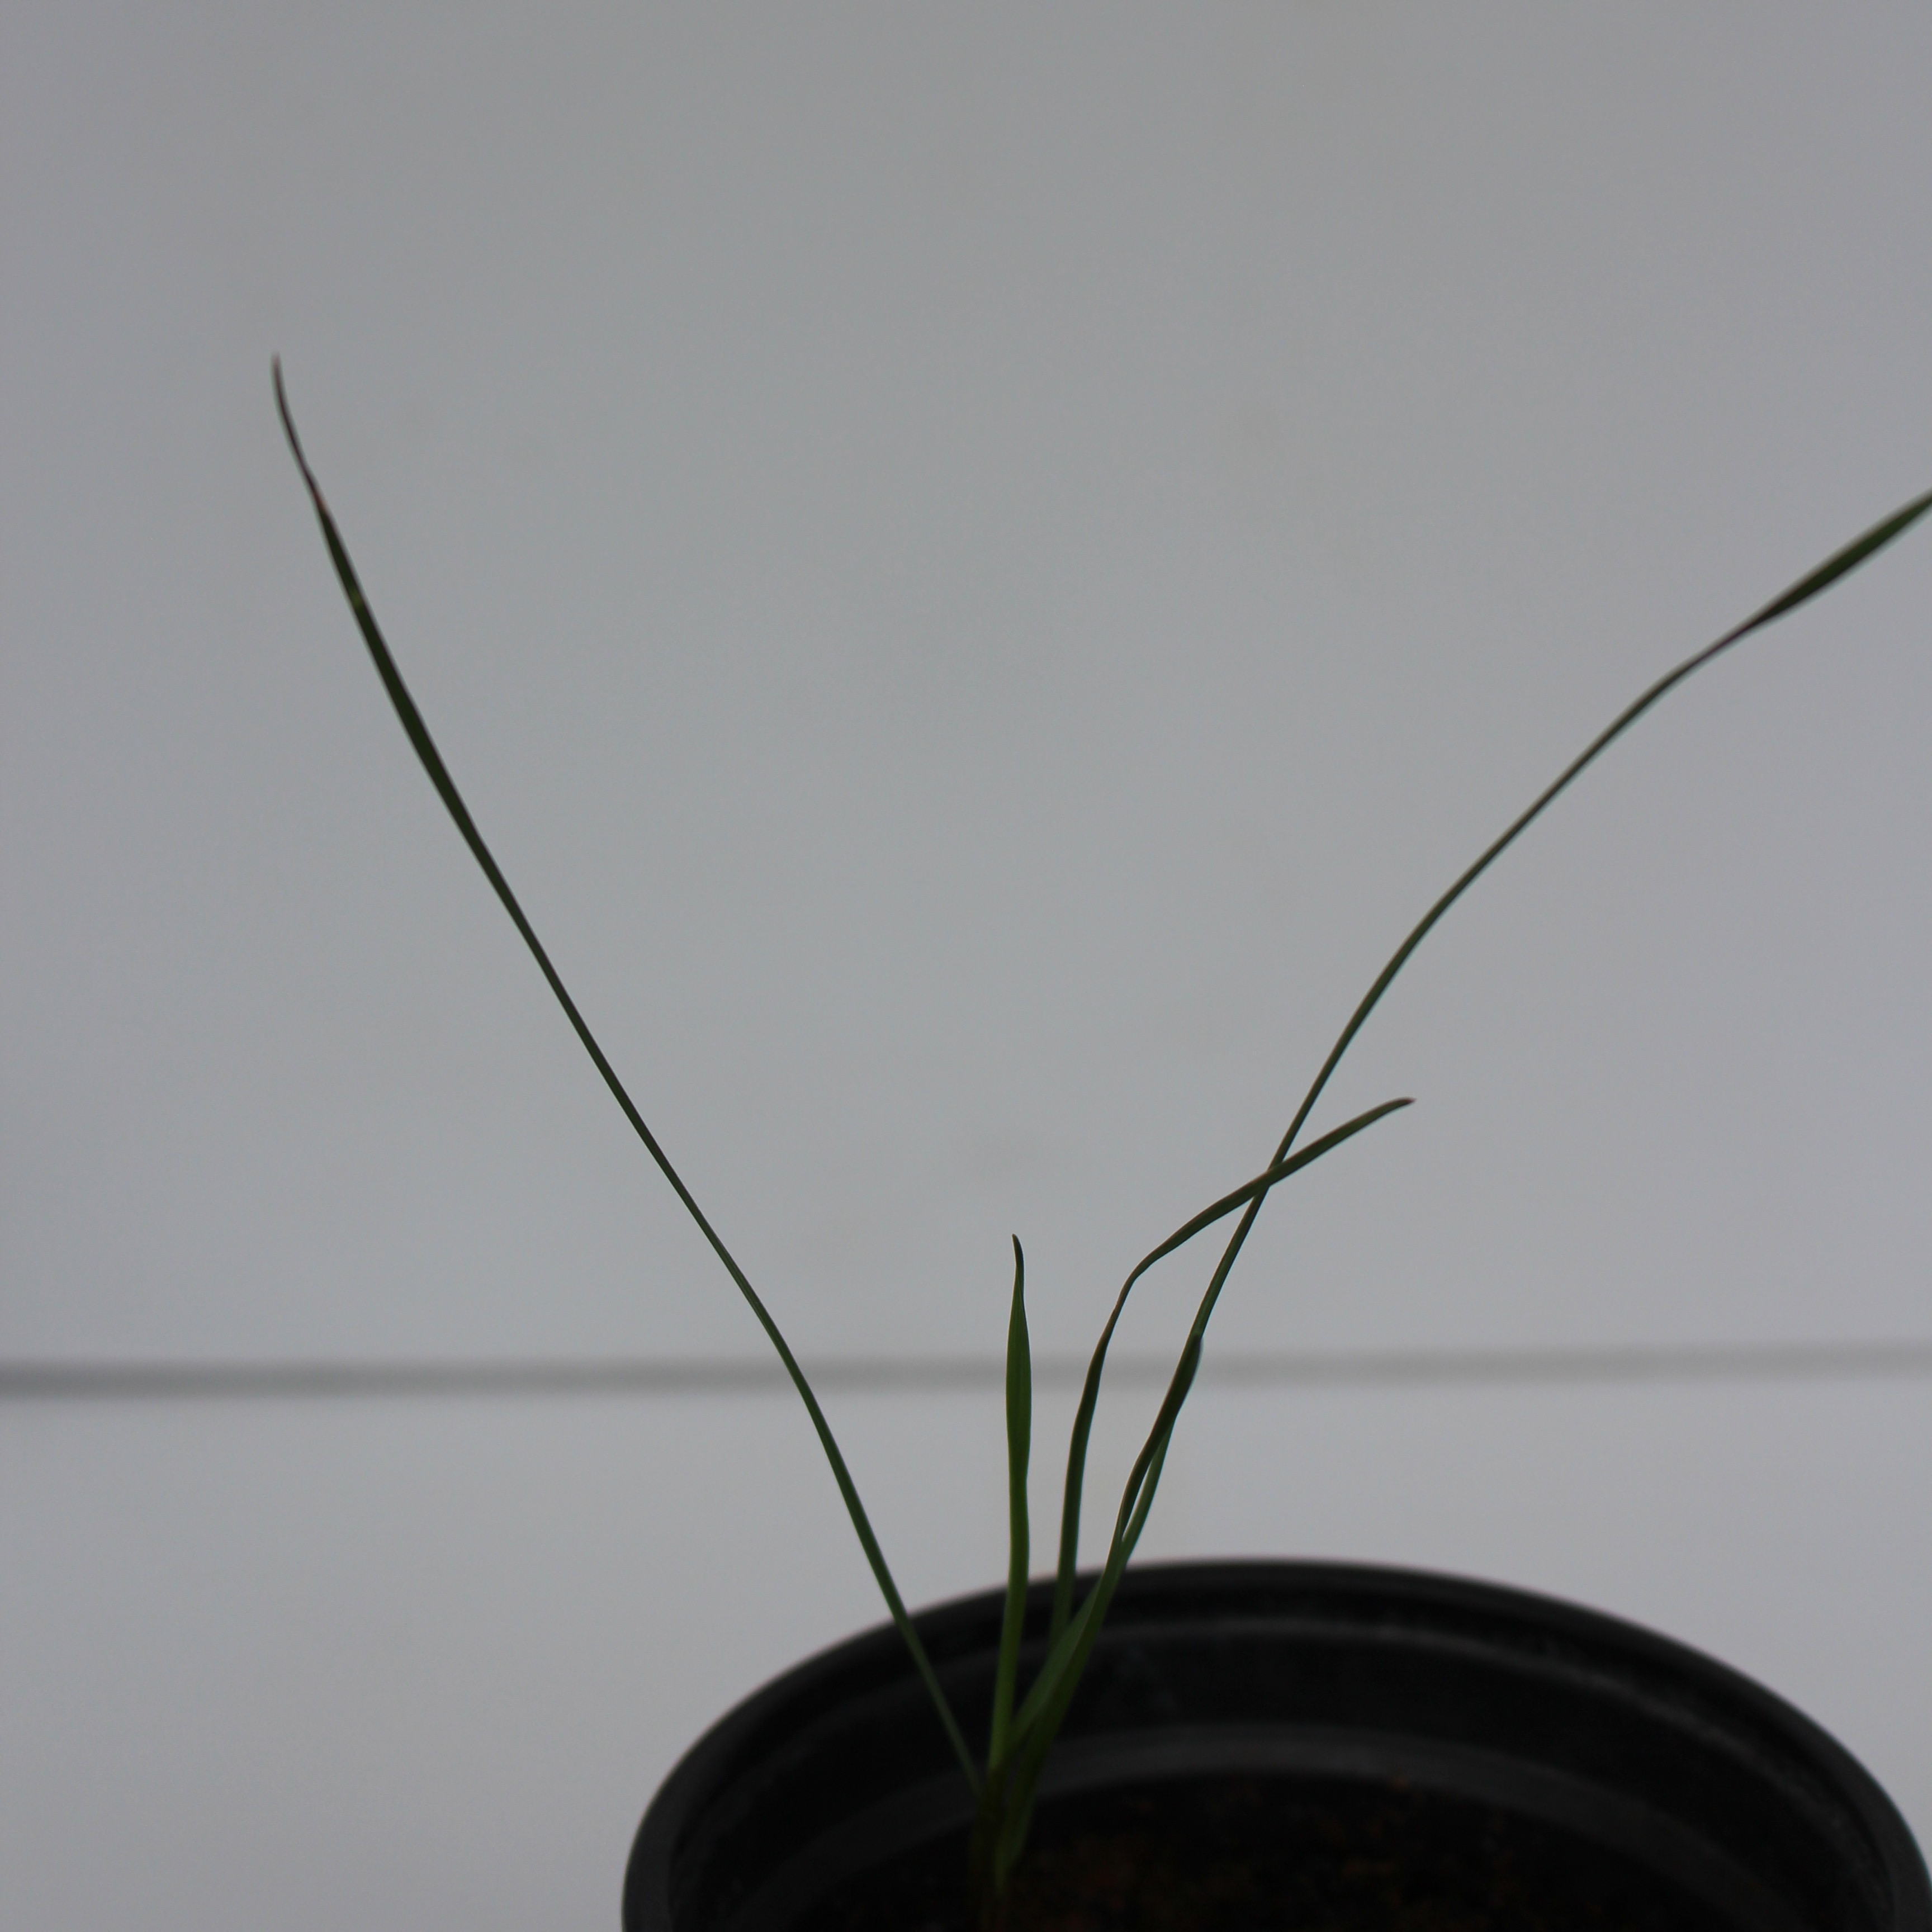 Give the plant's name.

Lolium multiflorum
